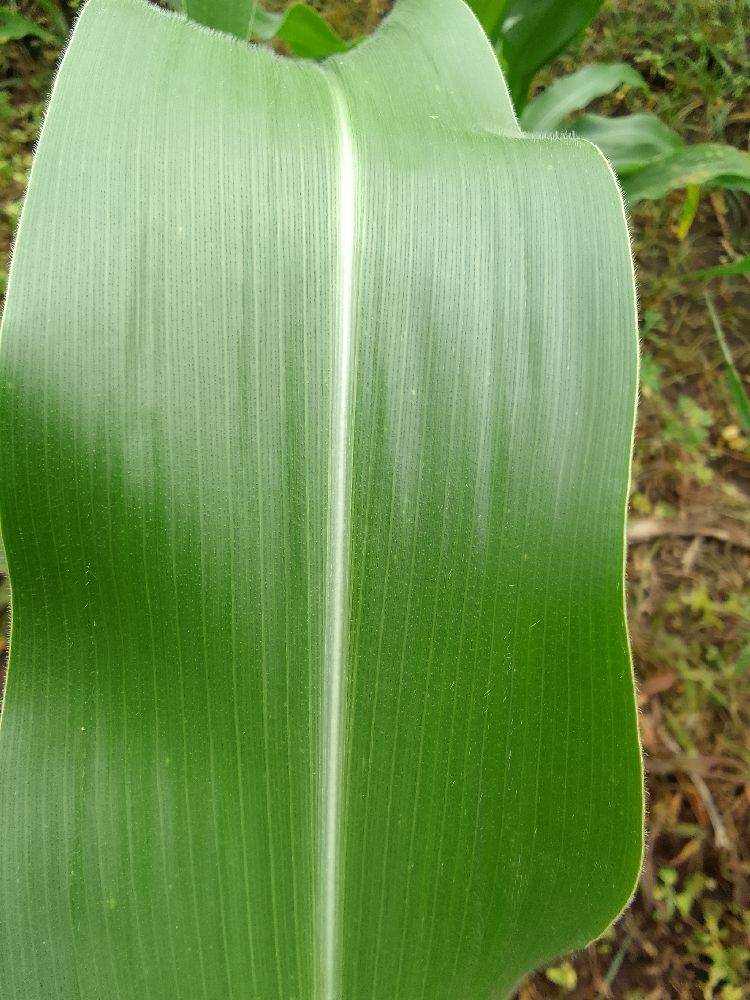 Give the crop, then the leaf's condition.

maize, healthy
